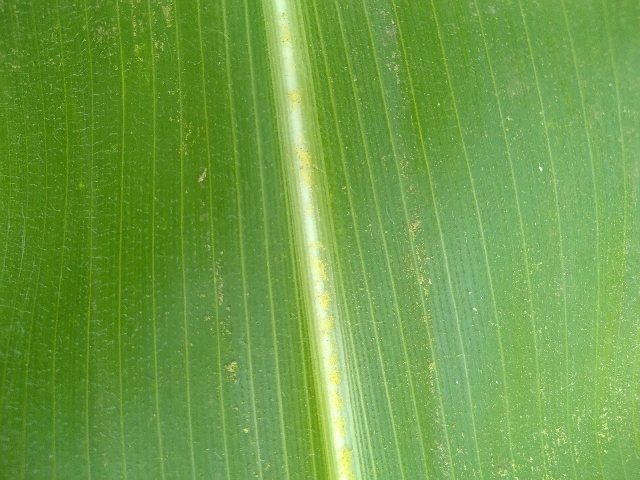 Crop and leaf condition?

maize, healthy
